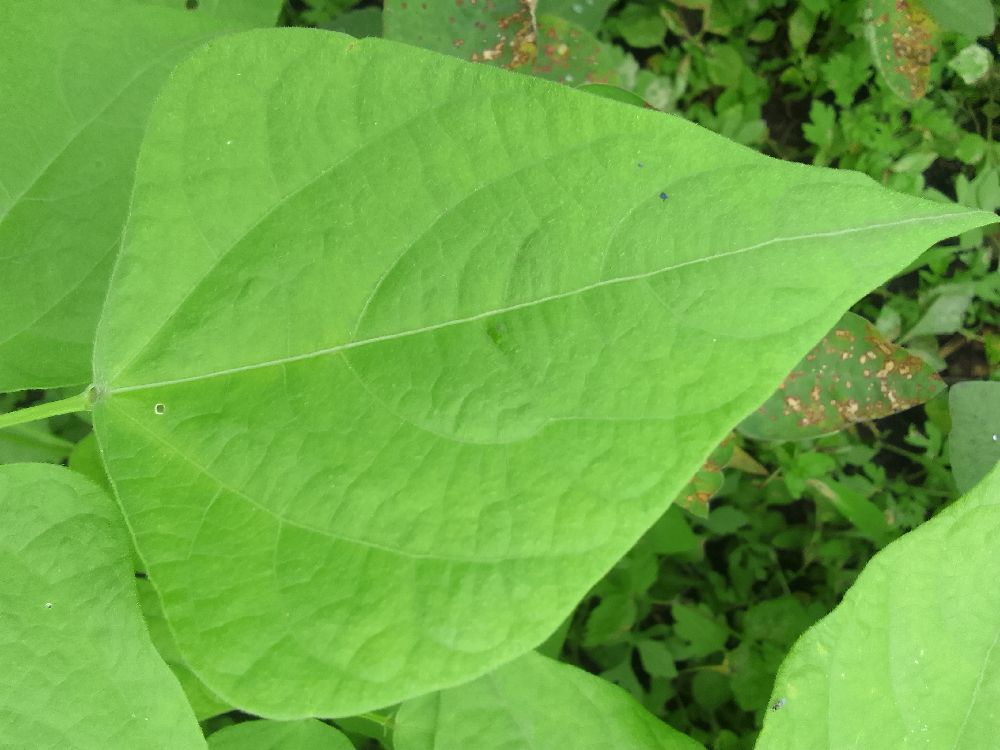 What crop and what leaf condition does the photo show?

common bean, healthy
